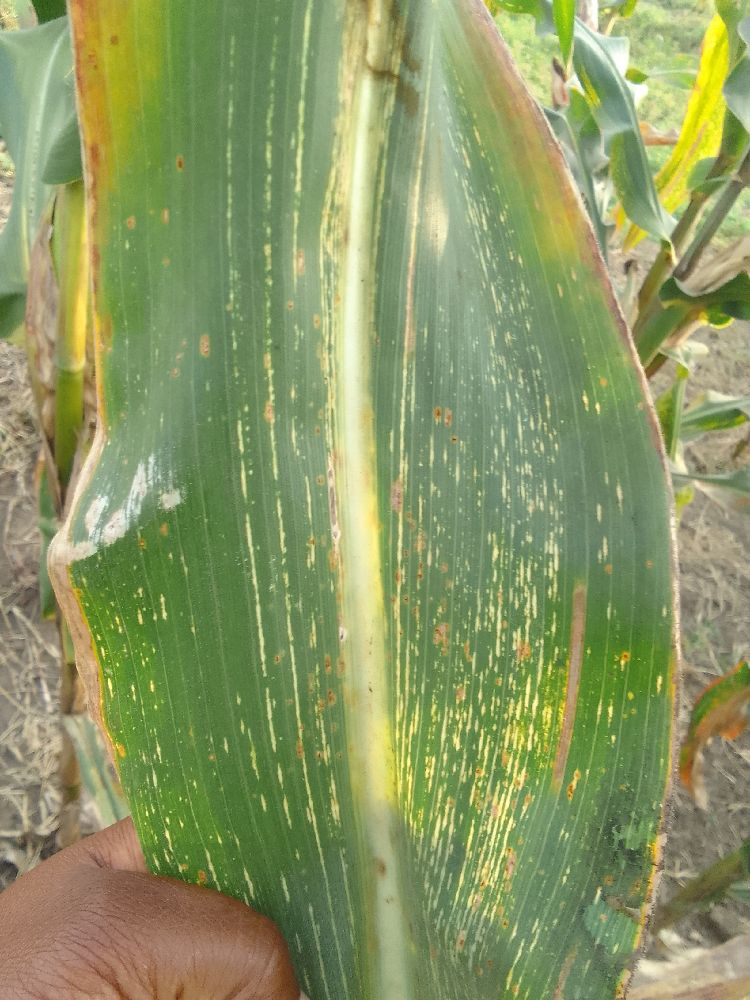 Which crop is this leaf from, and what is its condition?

maize, maize streak virus
